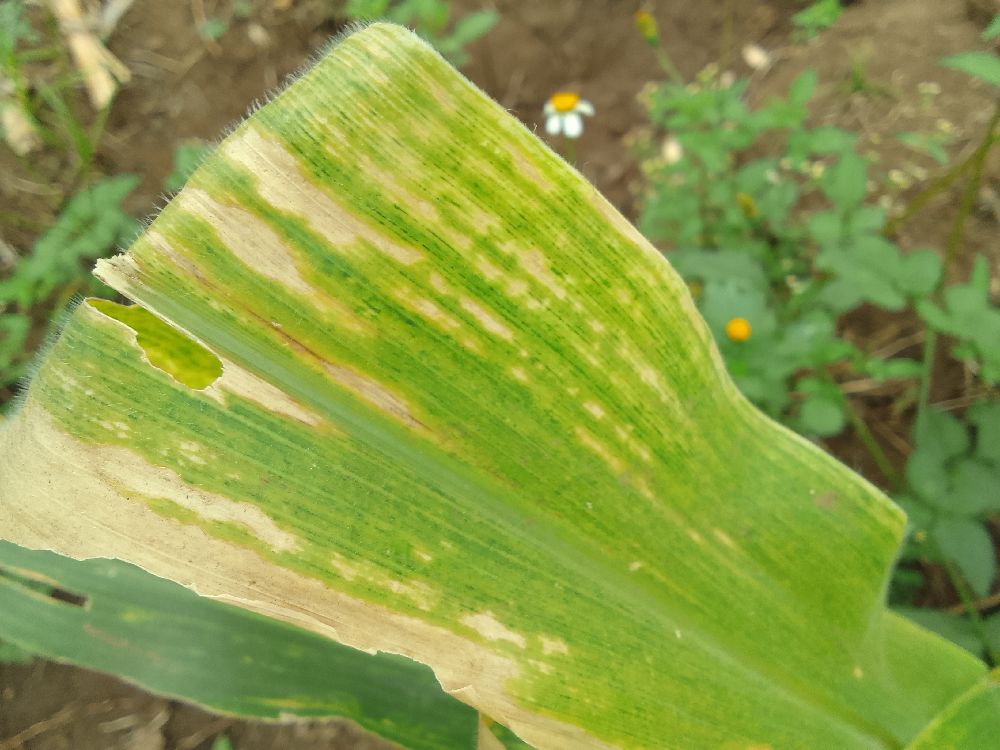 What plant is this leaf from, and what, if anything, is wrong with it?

maize, maize lethal necrosis
